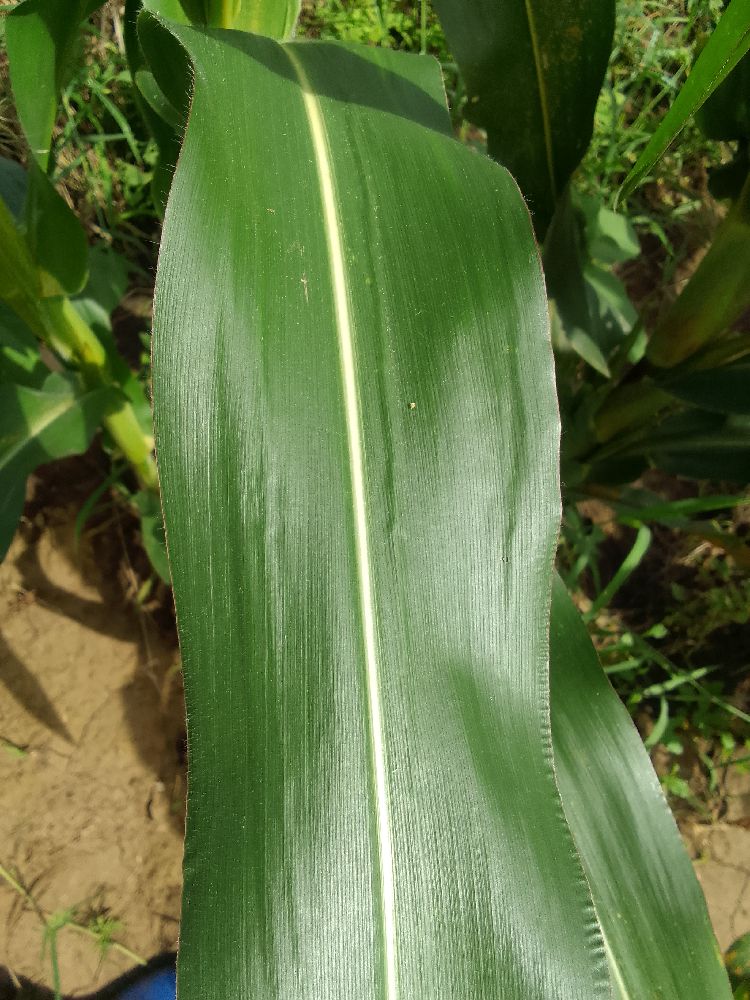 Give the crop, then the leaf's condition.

maize, healthy
